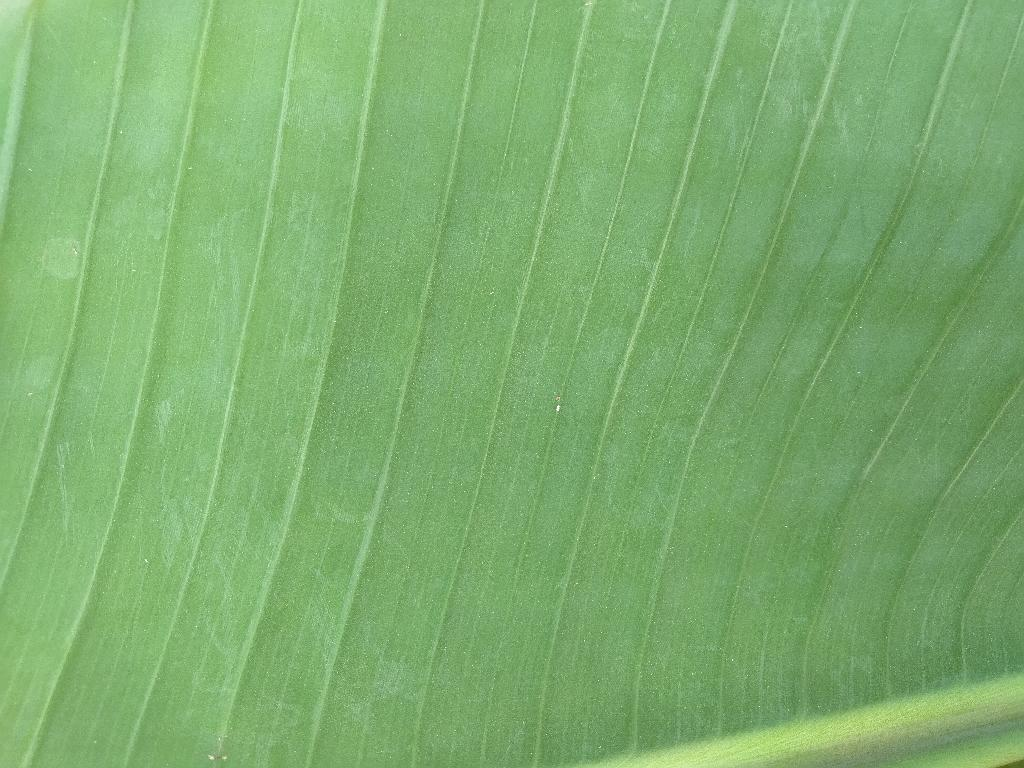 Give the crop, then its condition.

banana, healthy
